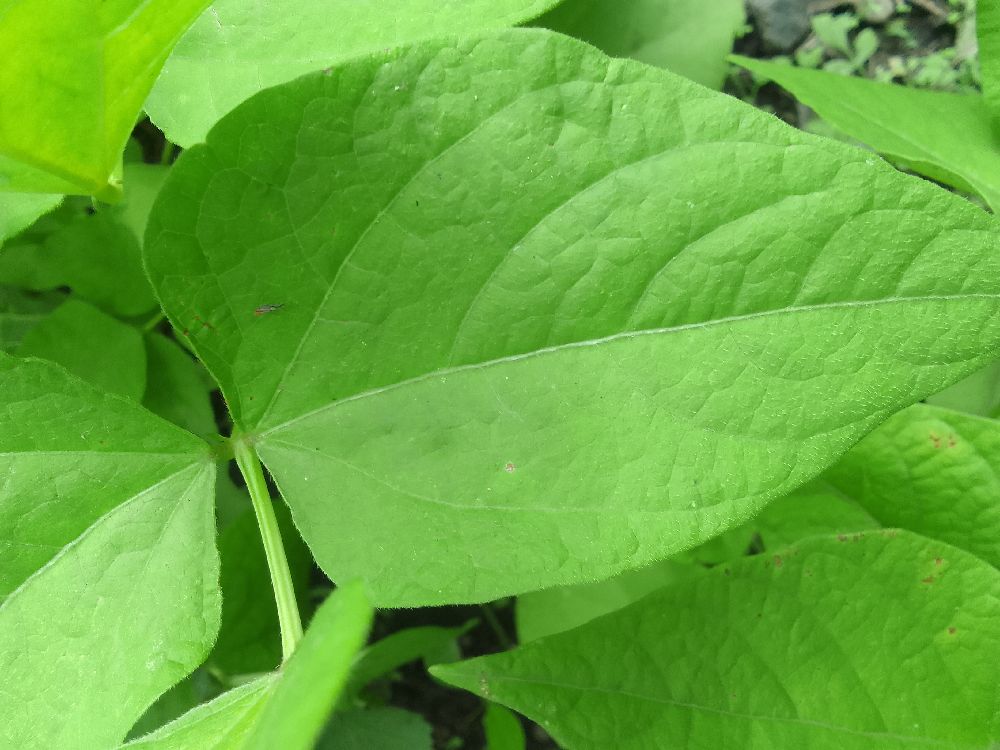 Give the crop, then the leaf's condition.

common bean, healthy
